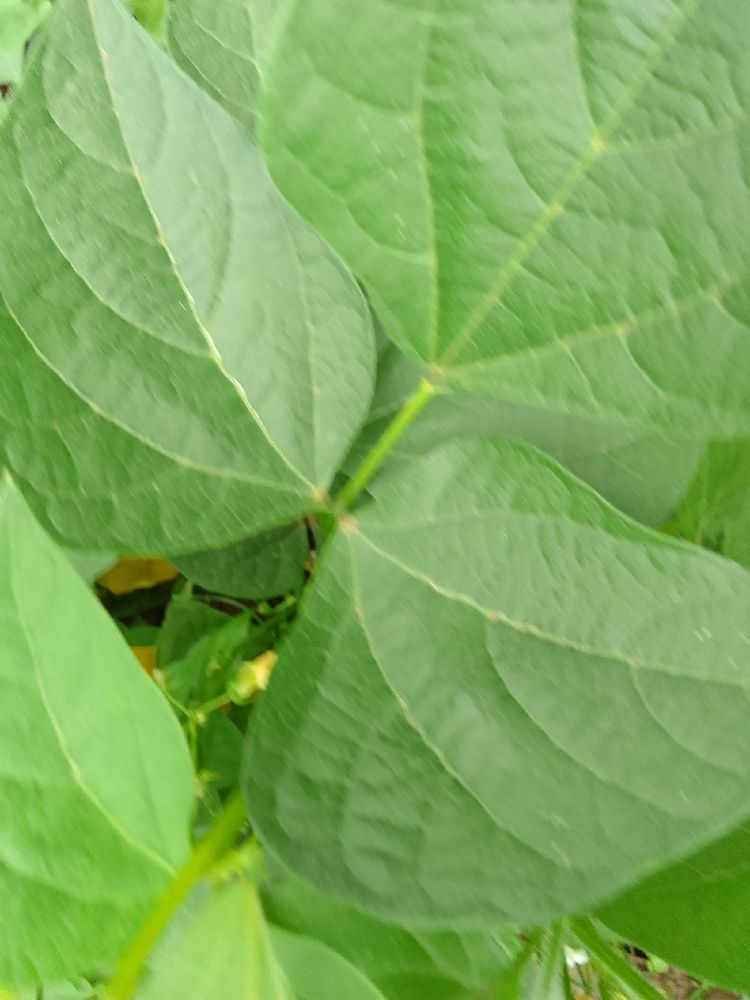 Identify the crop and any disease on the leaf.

common bean, healthy
